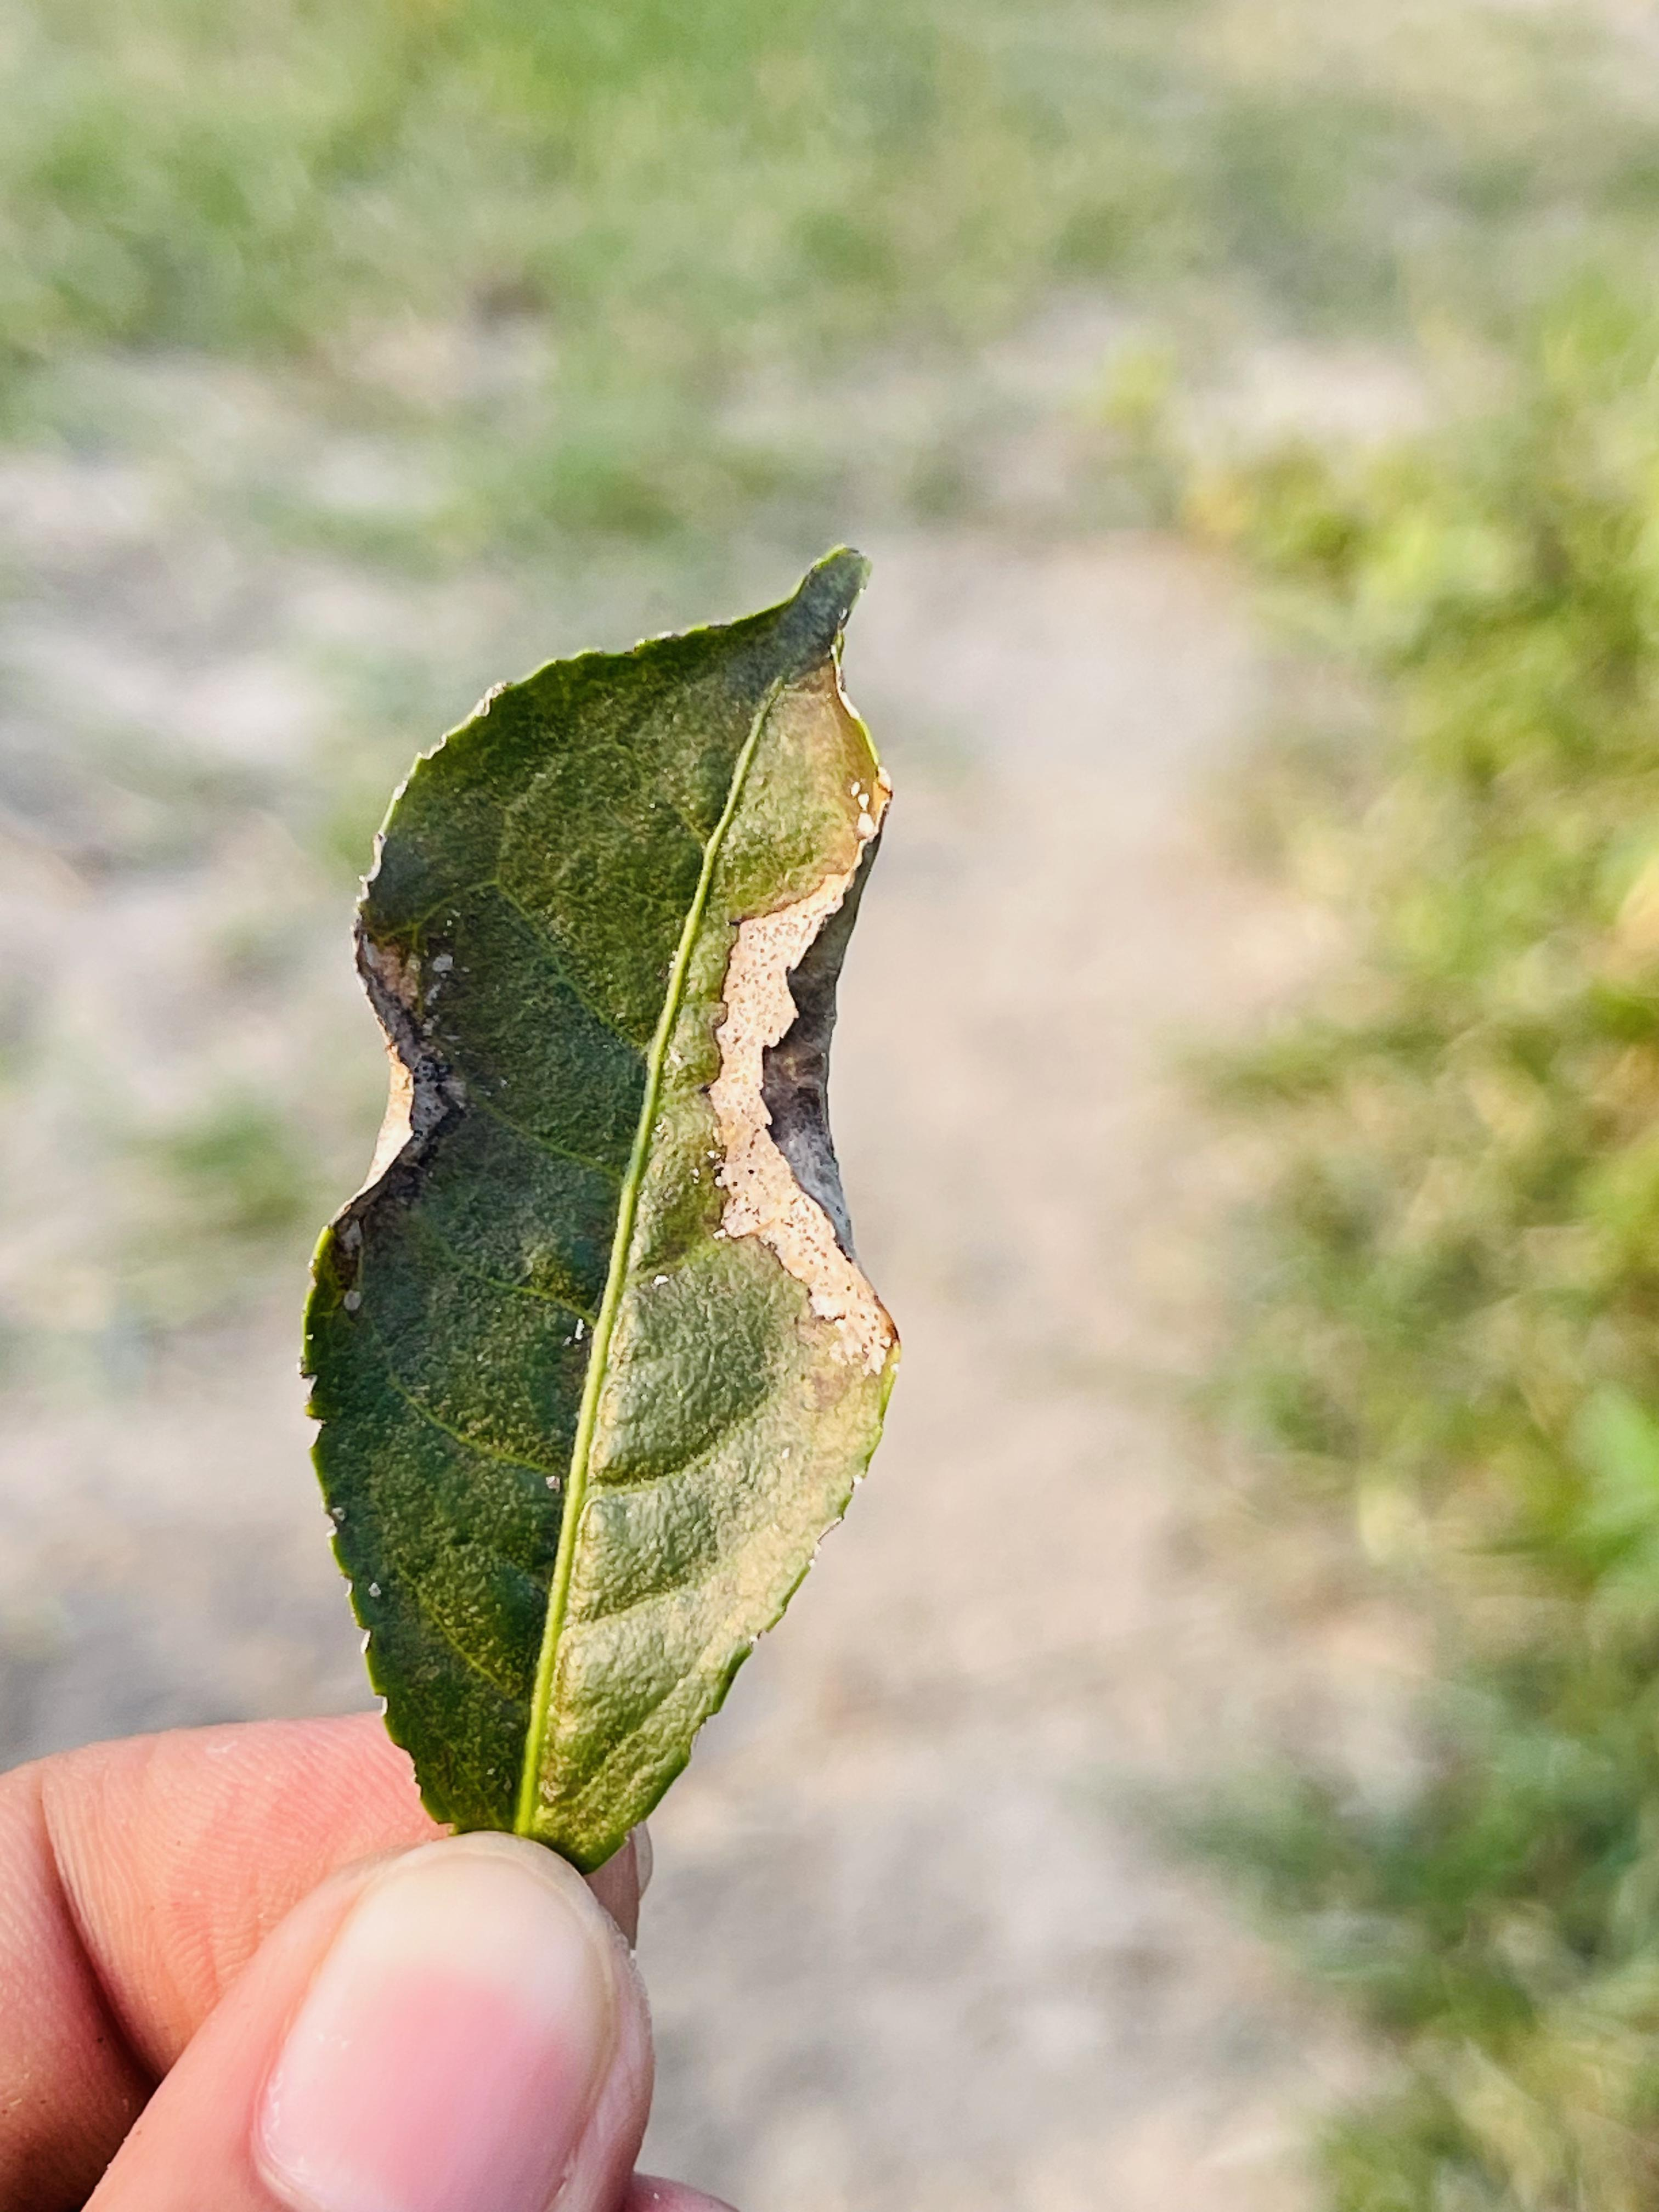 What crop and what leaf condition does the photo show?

tea, blight
